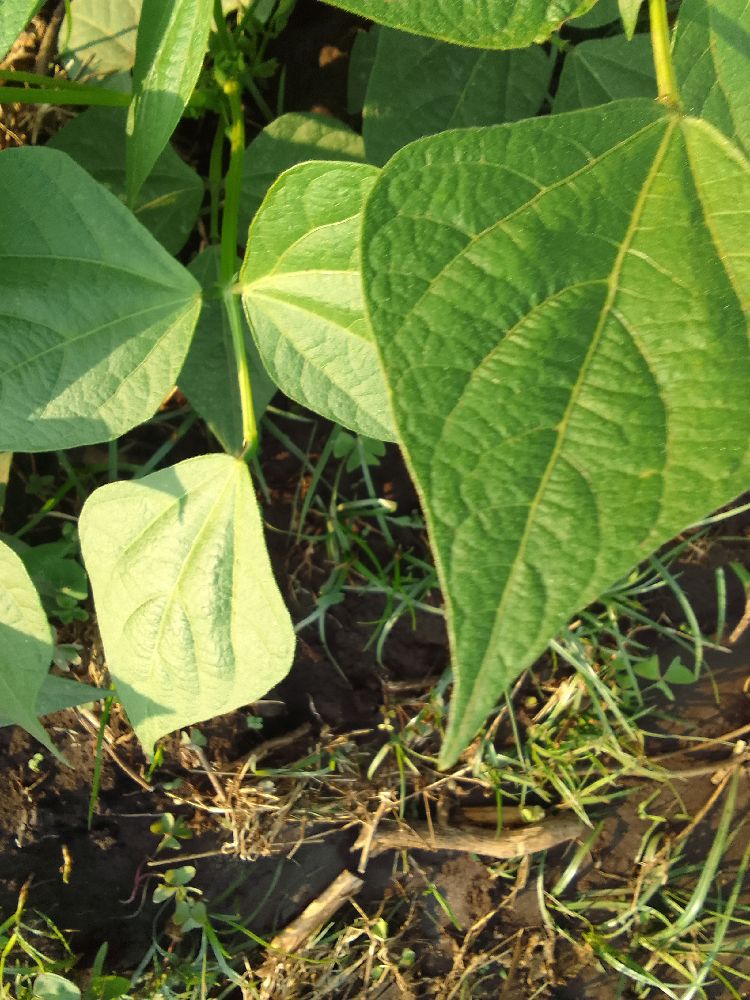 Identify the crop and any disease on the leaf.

common bean, healthy
